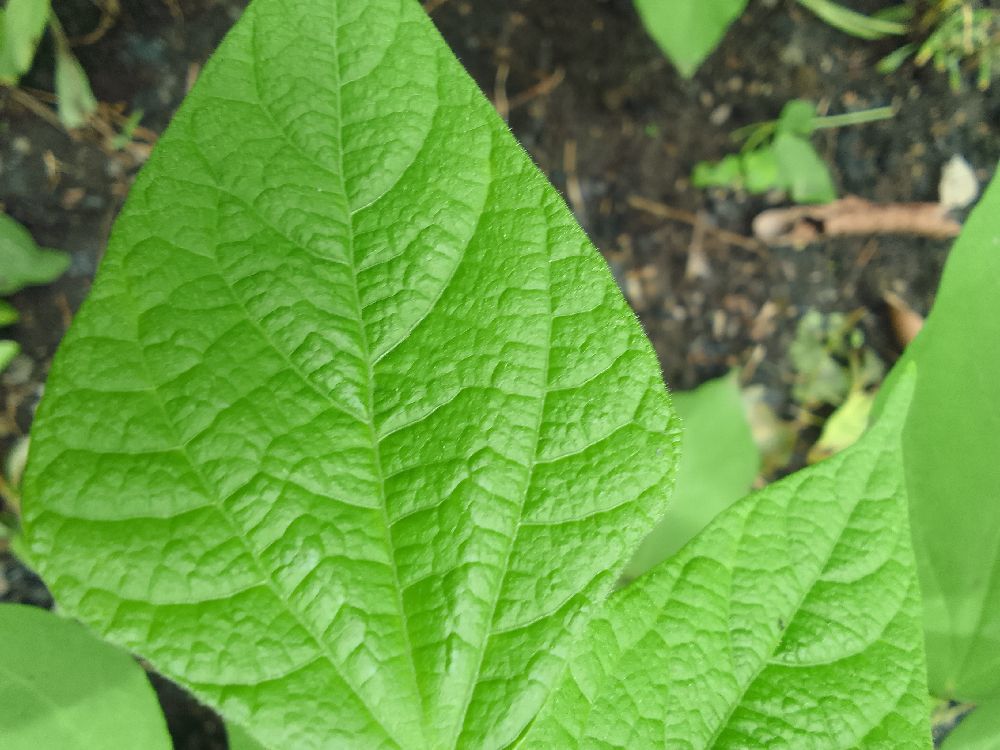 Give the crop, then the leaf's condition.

common bean, healthy
